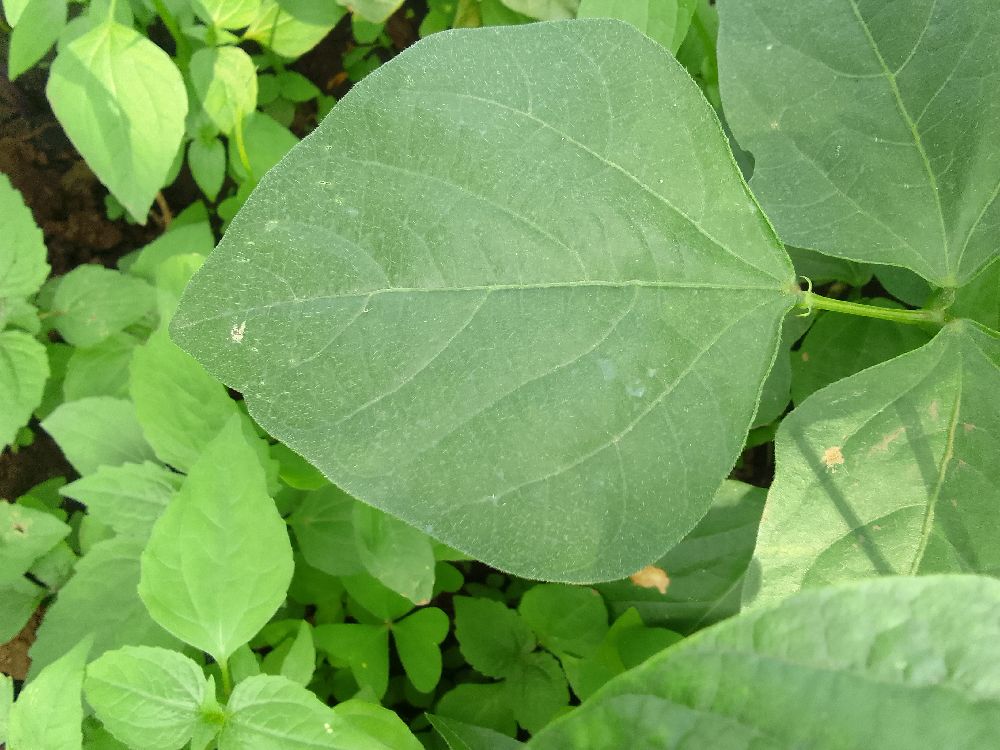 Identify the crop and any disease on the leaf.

common bean, healthy
